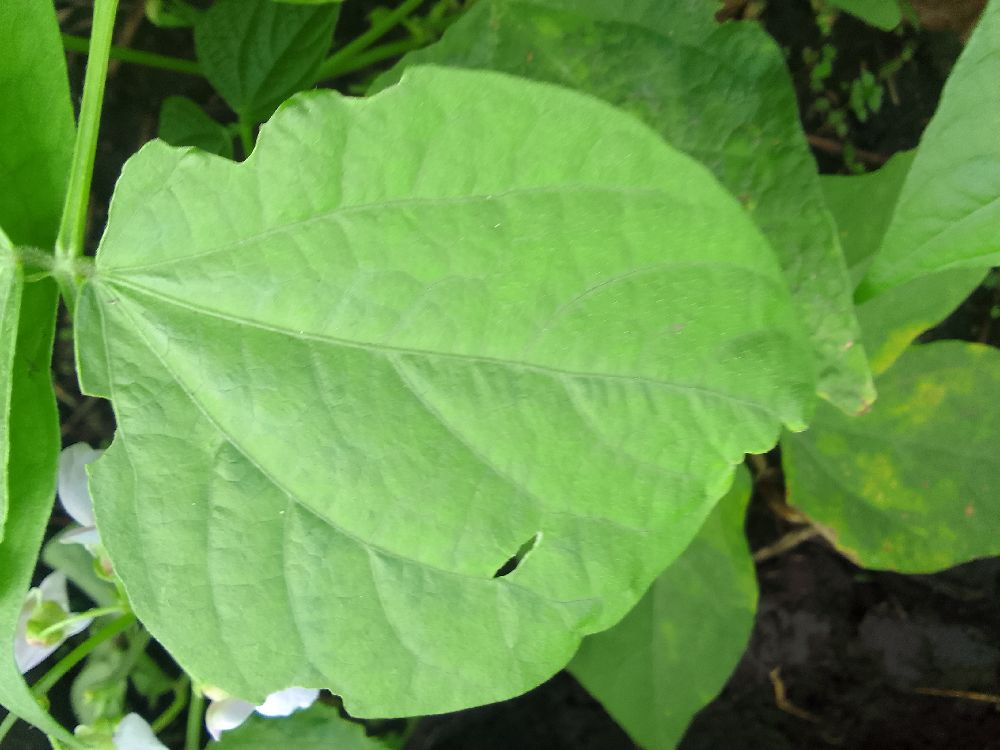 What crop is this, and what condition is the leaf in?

common bean, healthy
